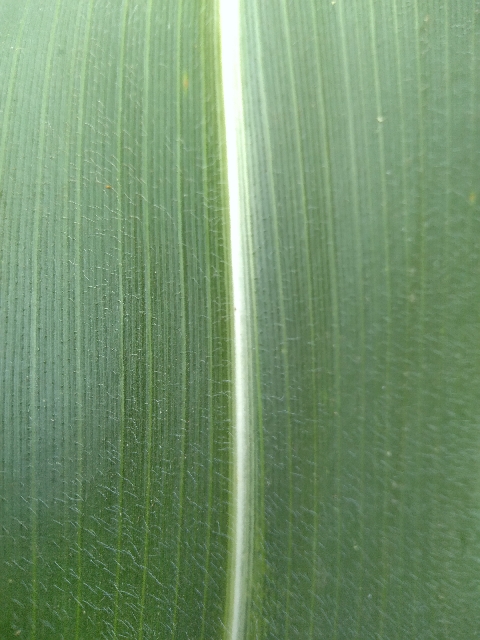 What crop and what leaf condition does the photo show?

maize, healthy
